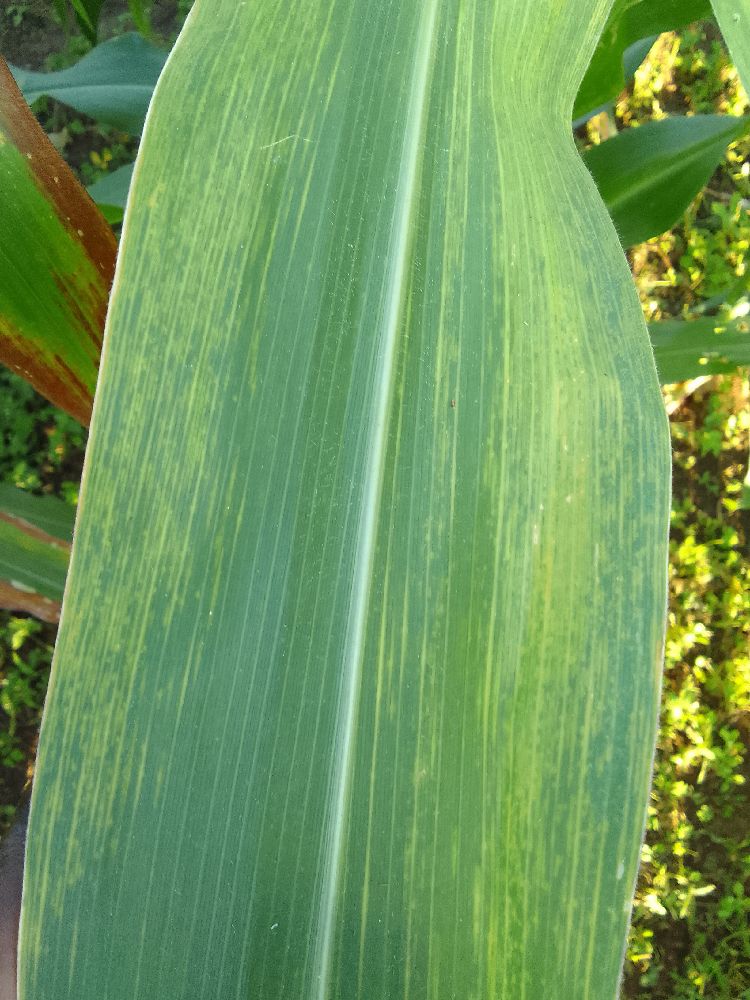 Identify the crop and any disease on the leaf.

maize, maize lethal necrosis
